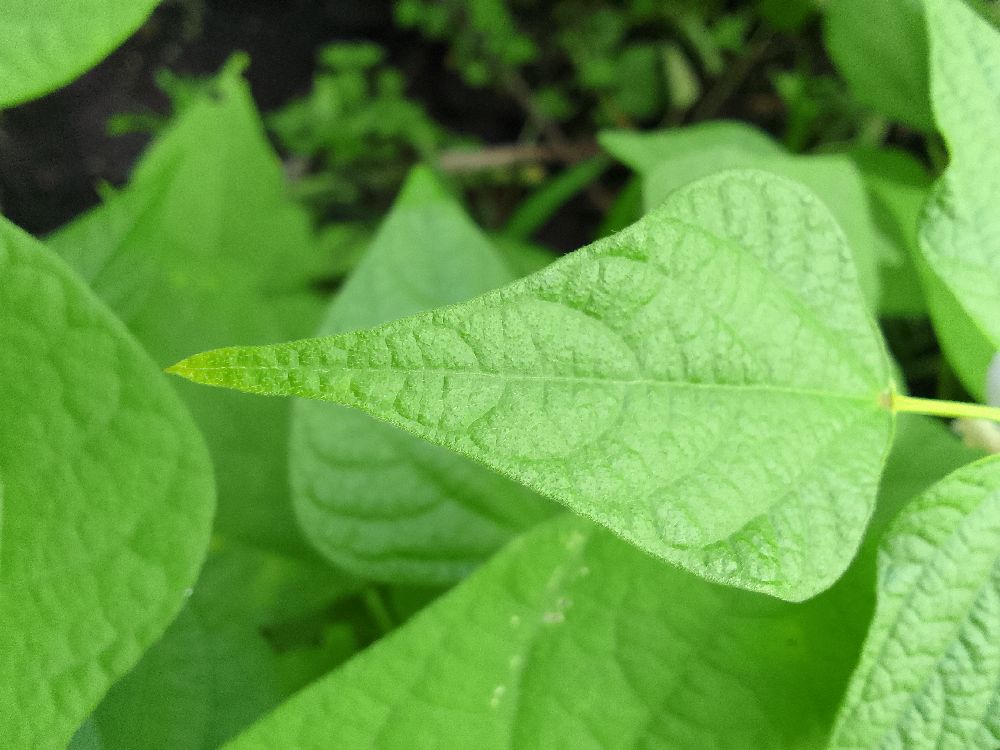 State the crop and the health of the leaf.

common bean, healthy
